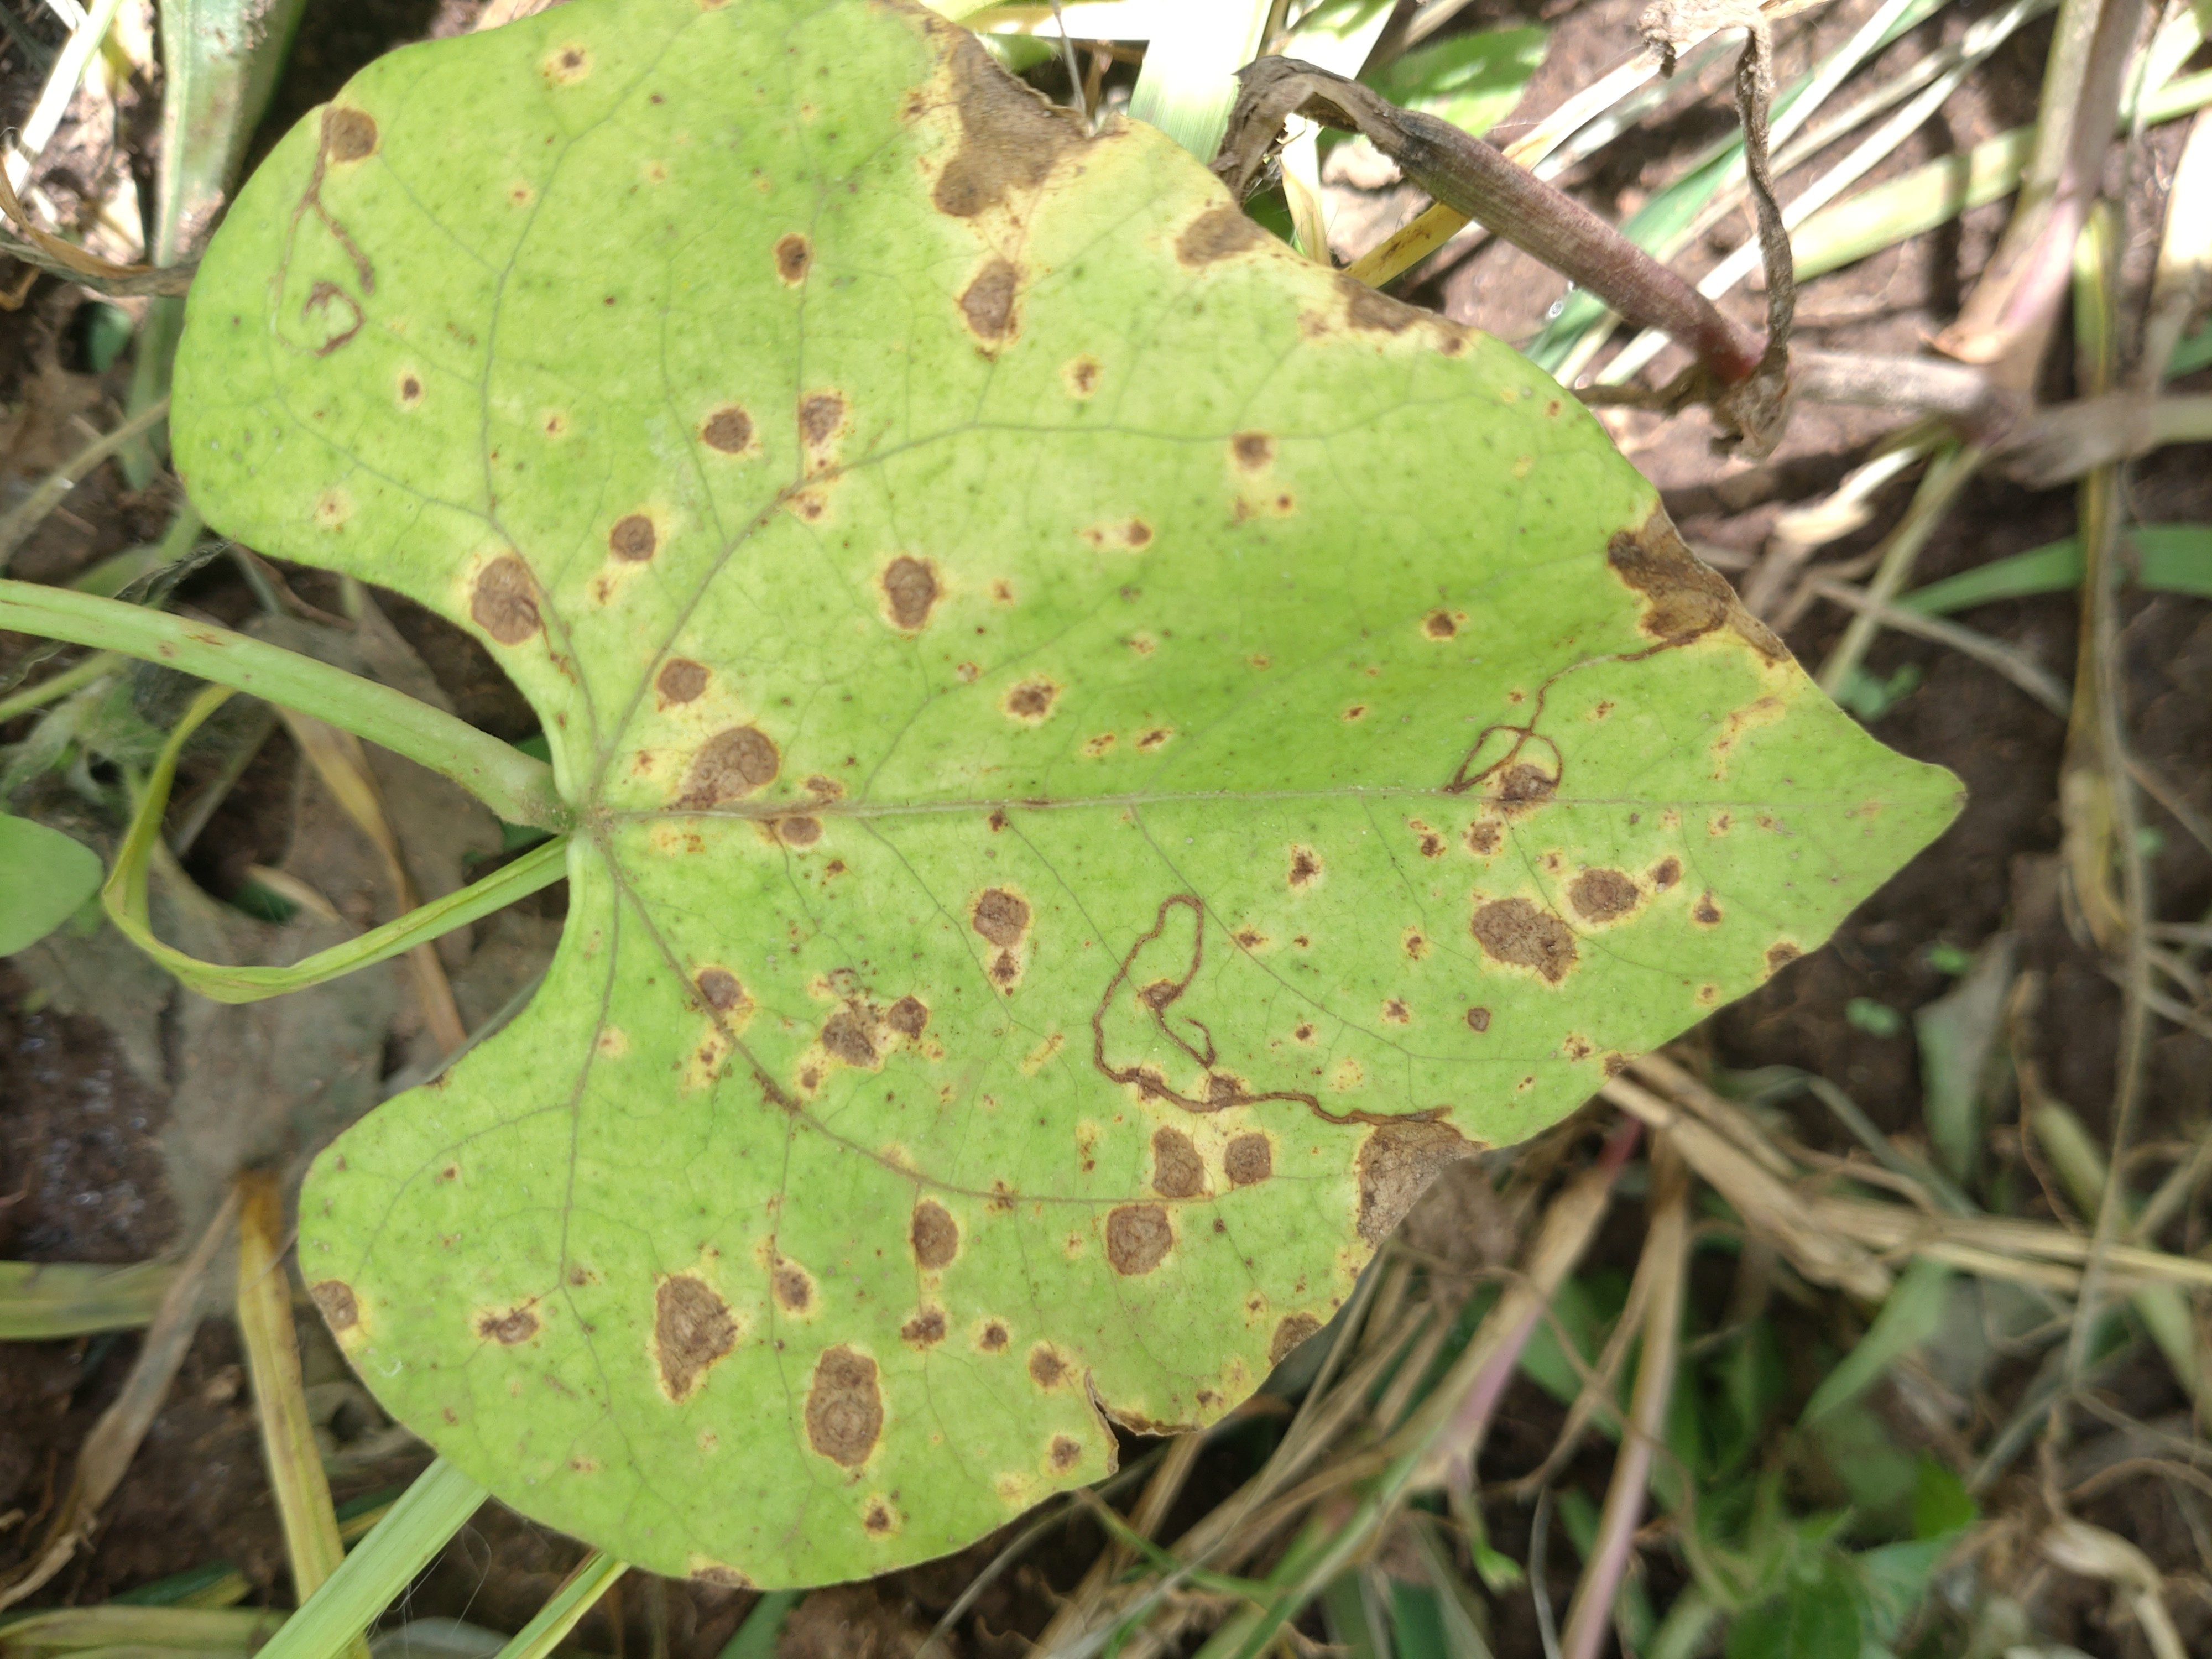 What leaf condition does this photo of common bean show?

rust
